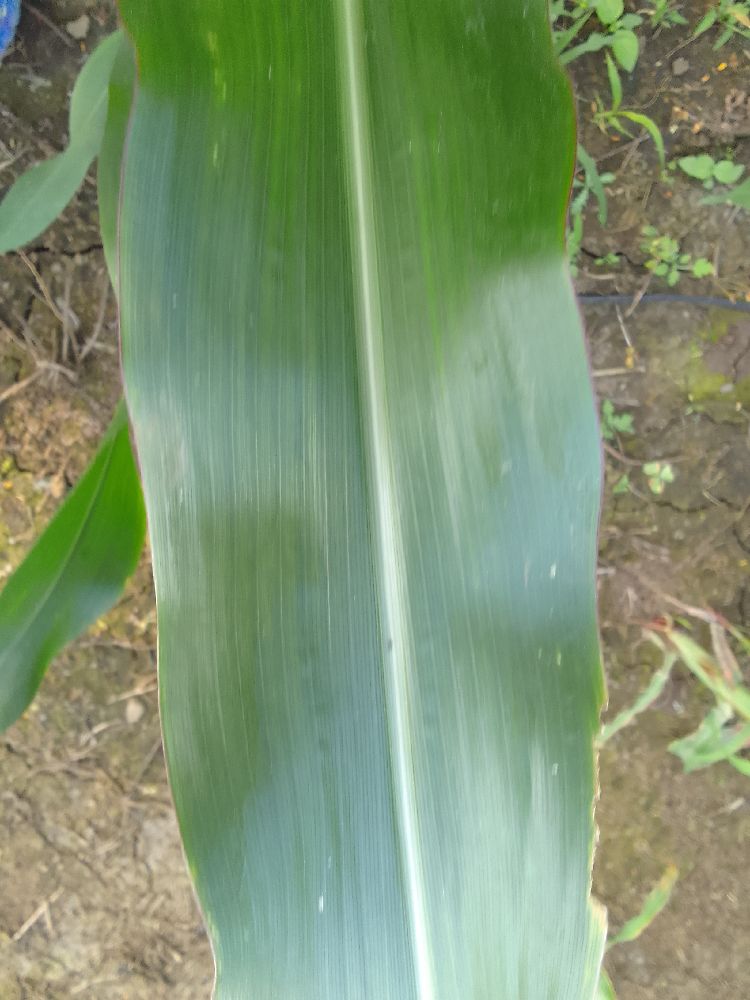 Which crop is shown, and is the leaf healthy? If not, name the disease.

maize, healthy
